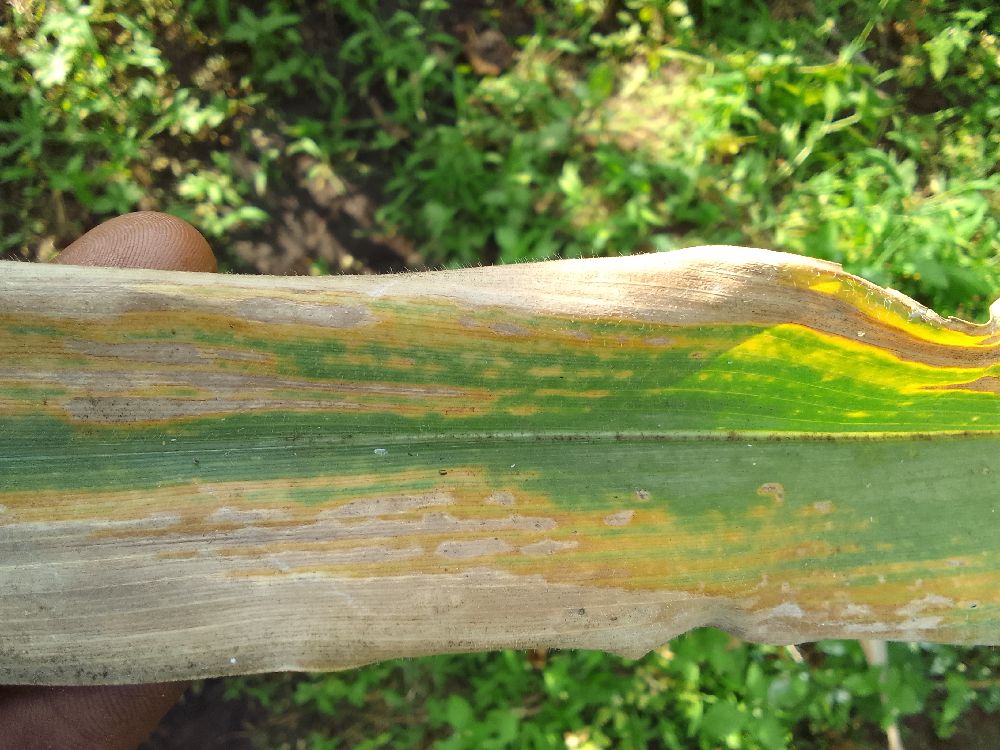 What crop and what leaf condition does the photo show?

maize, maize lethal necrosis
